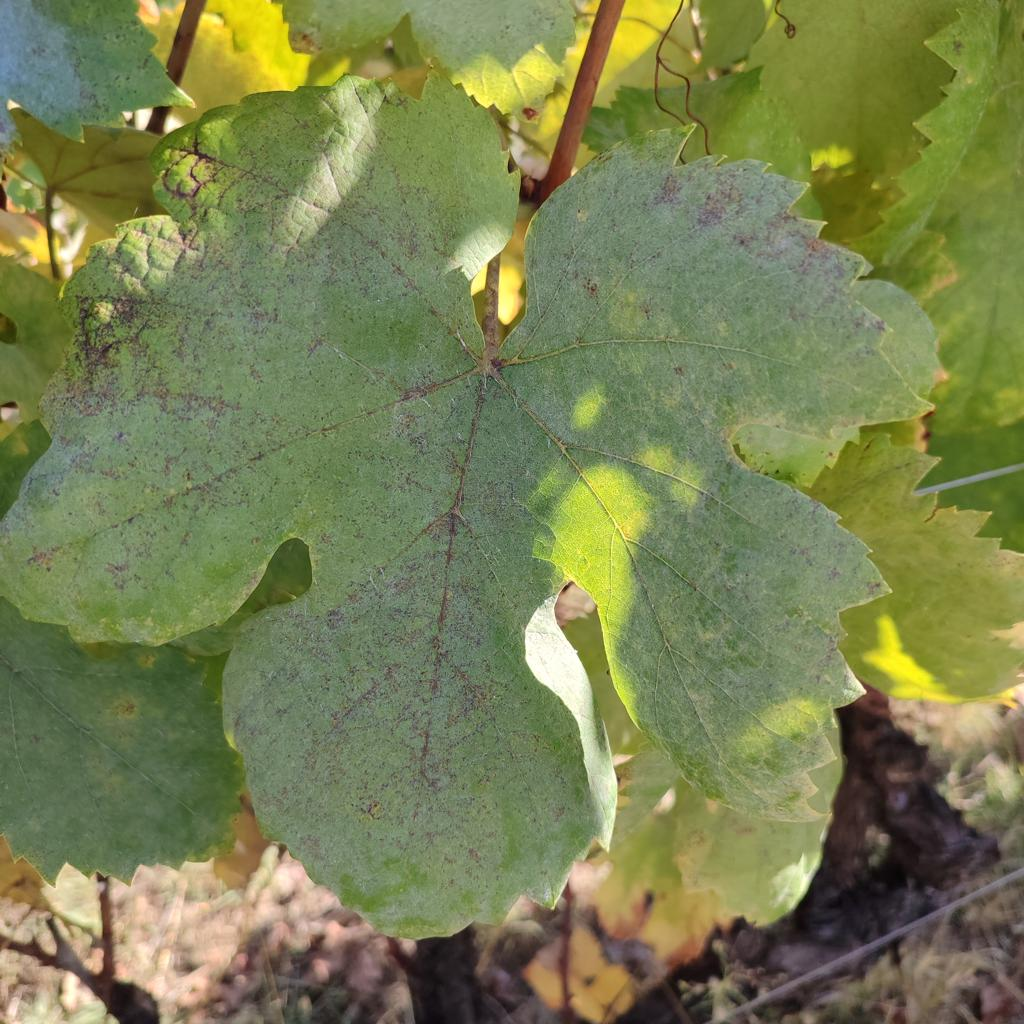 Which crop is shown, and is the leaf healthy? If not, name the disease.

grapevine, powdery mildew
